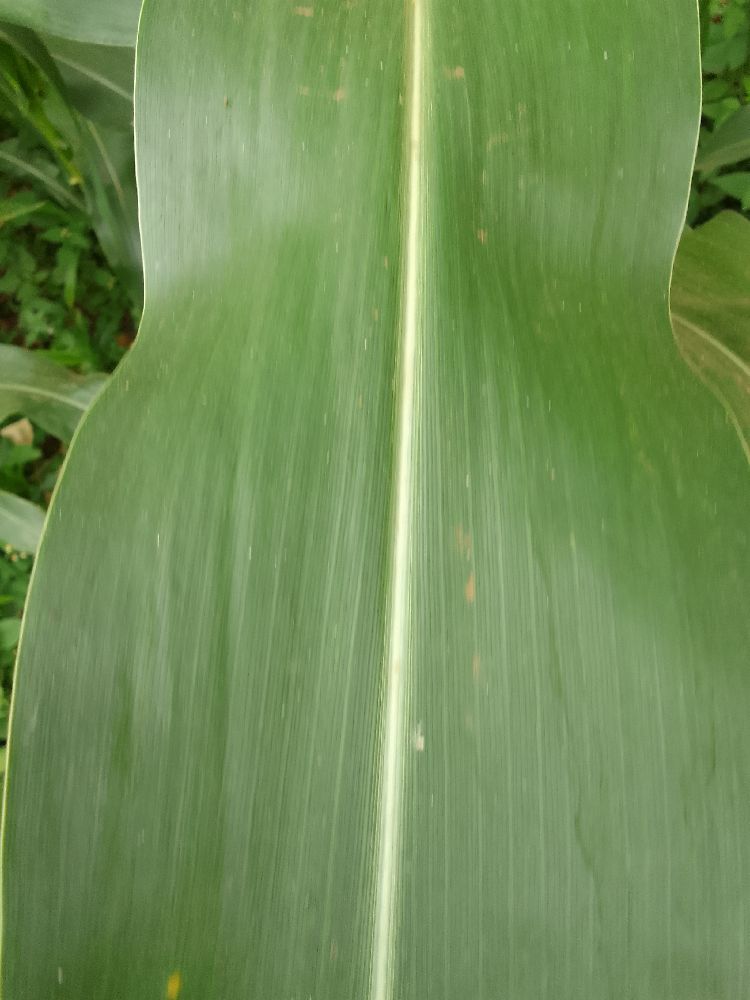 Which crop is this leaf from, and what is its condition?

maize, healthy
